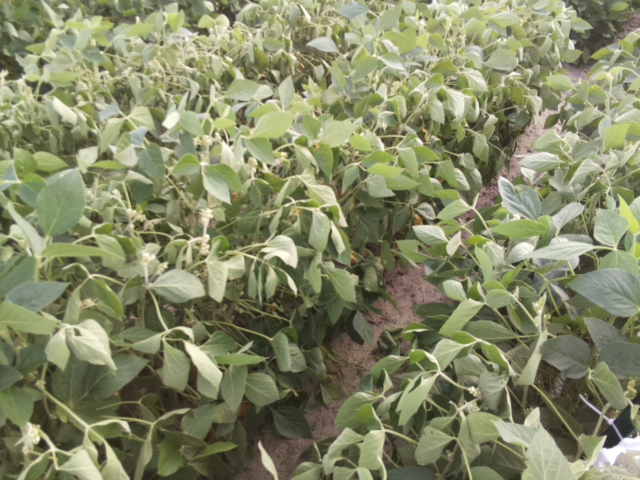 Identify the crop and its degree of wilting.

soybean, moderate turgor loss in upper canopy
